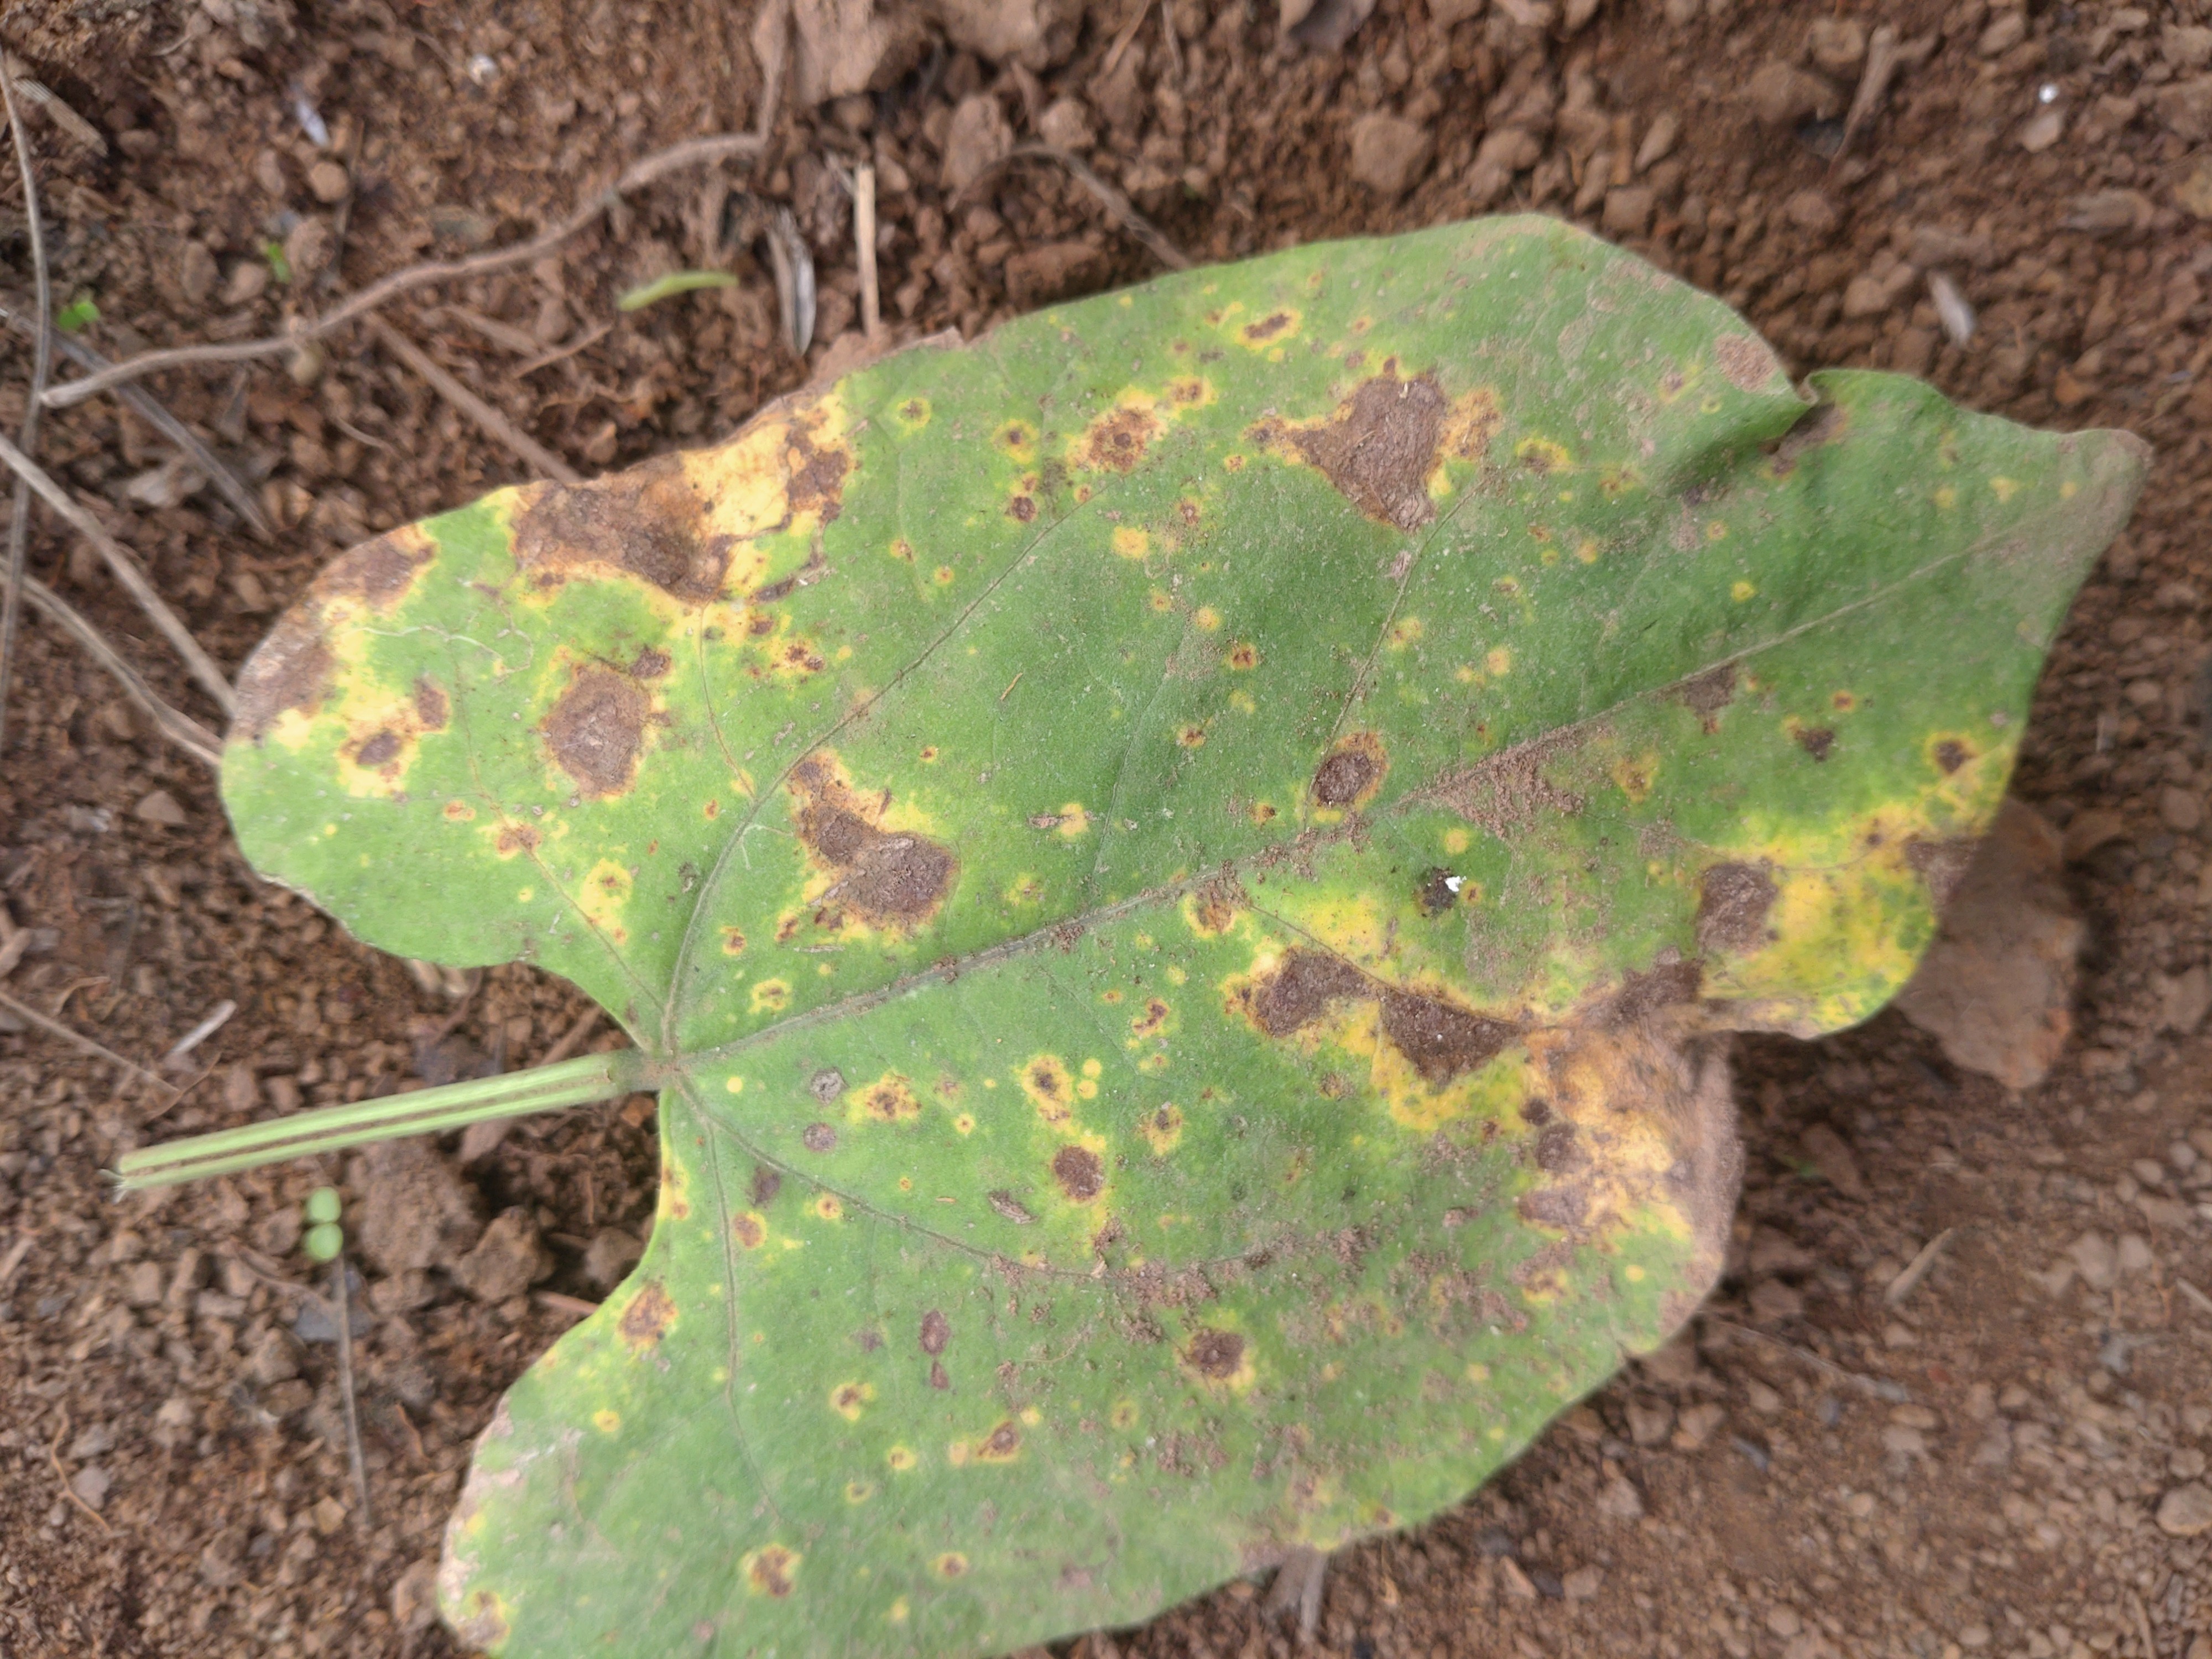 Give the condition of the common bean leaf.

rust
